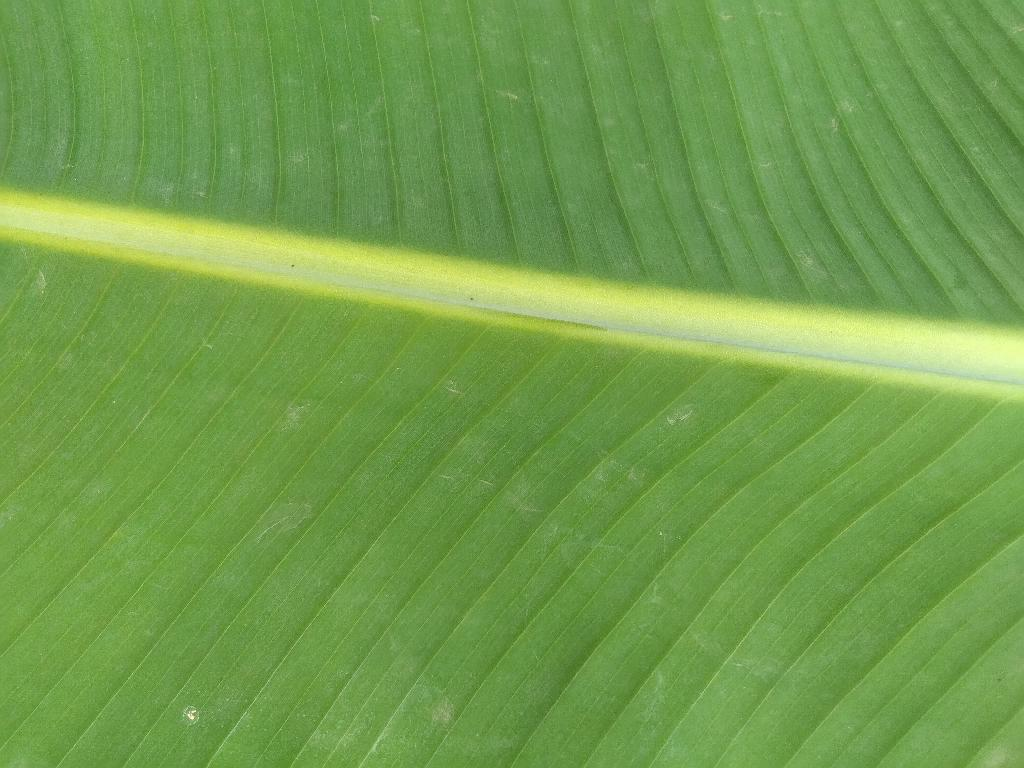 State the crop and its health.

banana, healthy
